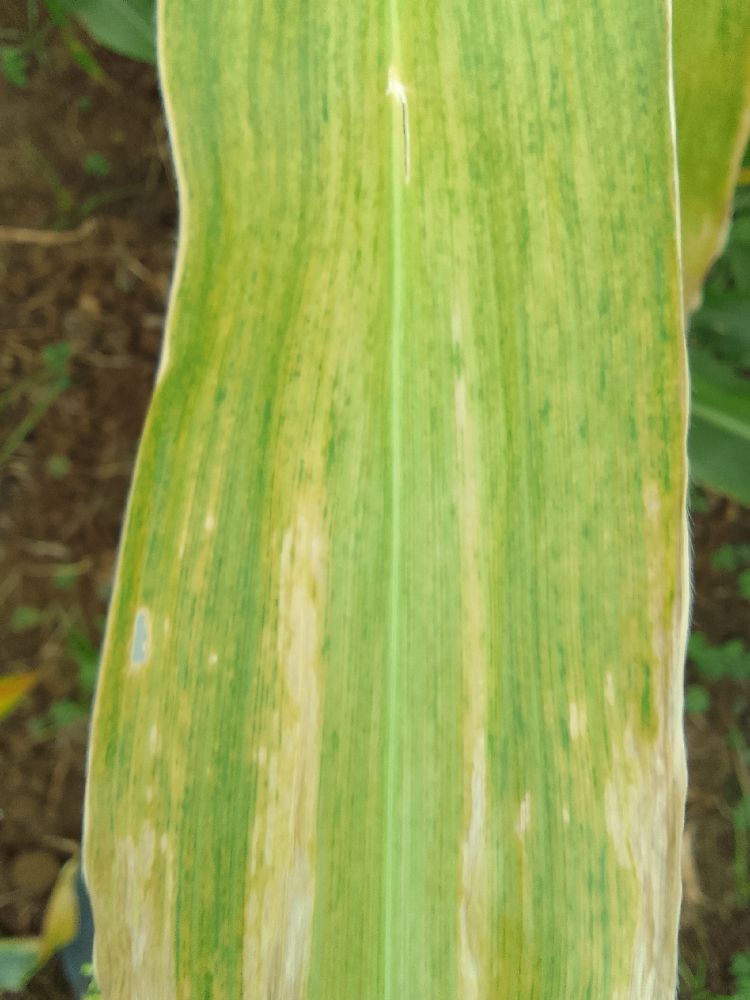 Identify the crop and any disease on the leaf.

maize, maize lethal necrosis
